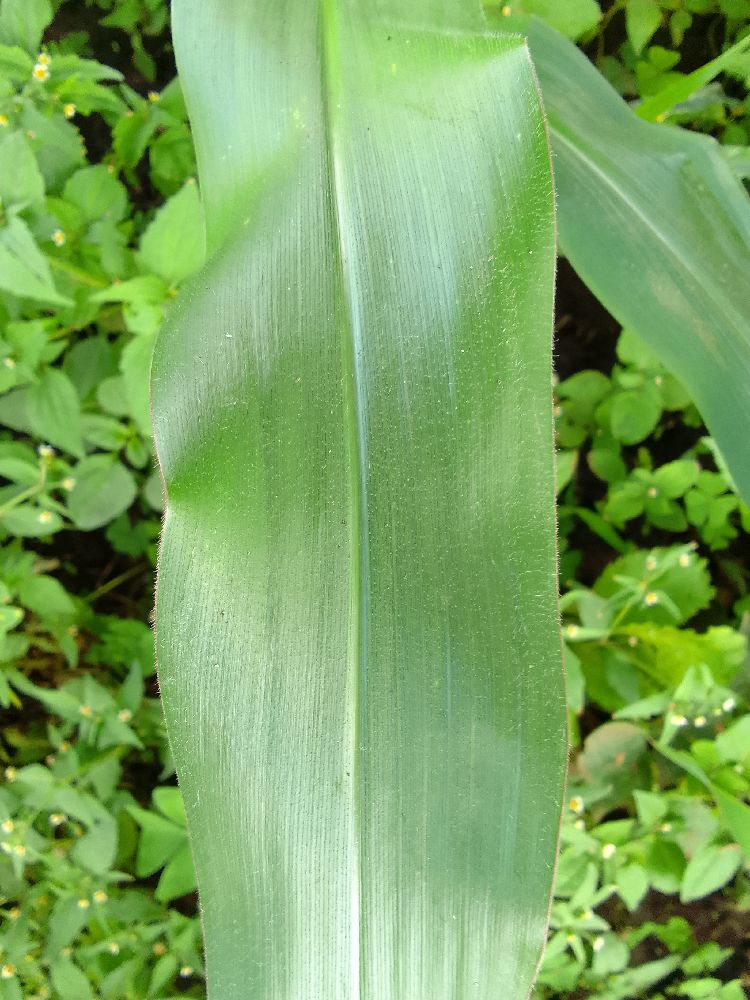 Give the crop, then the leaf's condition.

maize, healthy
